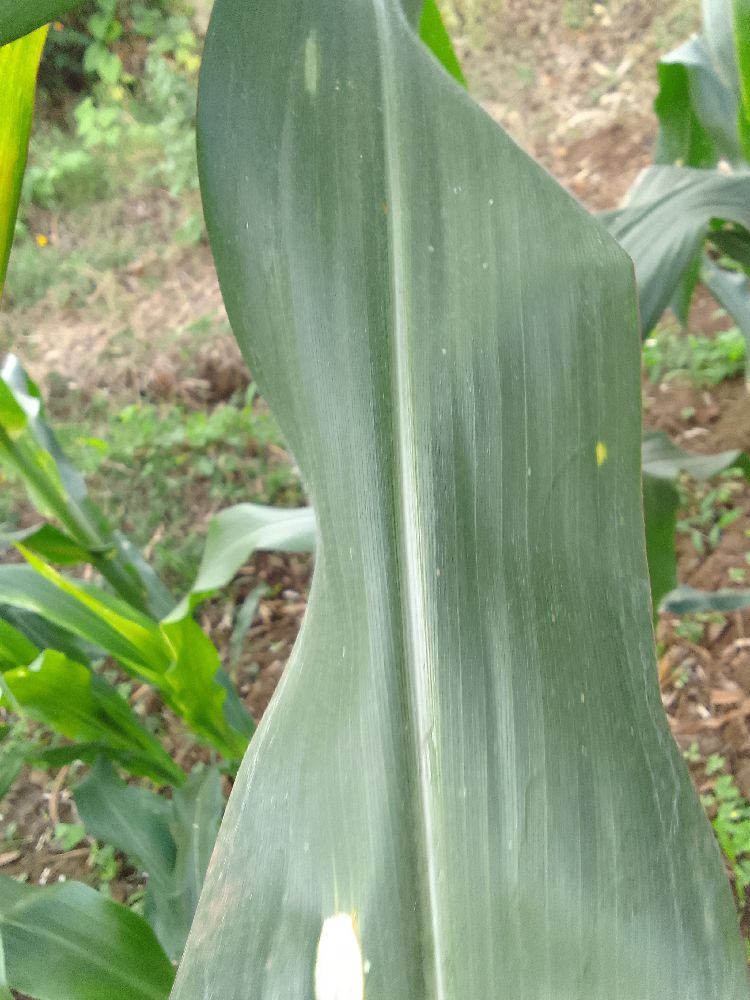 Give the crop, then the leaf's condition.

maize, healthy
